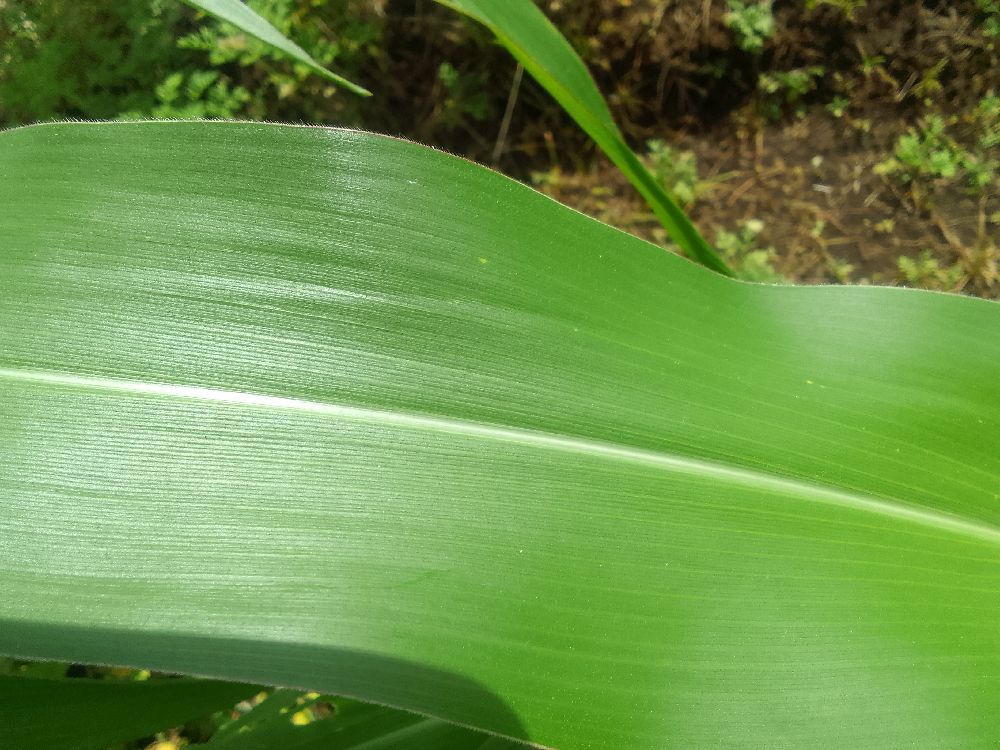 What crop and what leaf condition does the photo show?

maize, healthy
